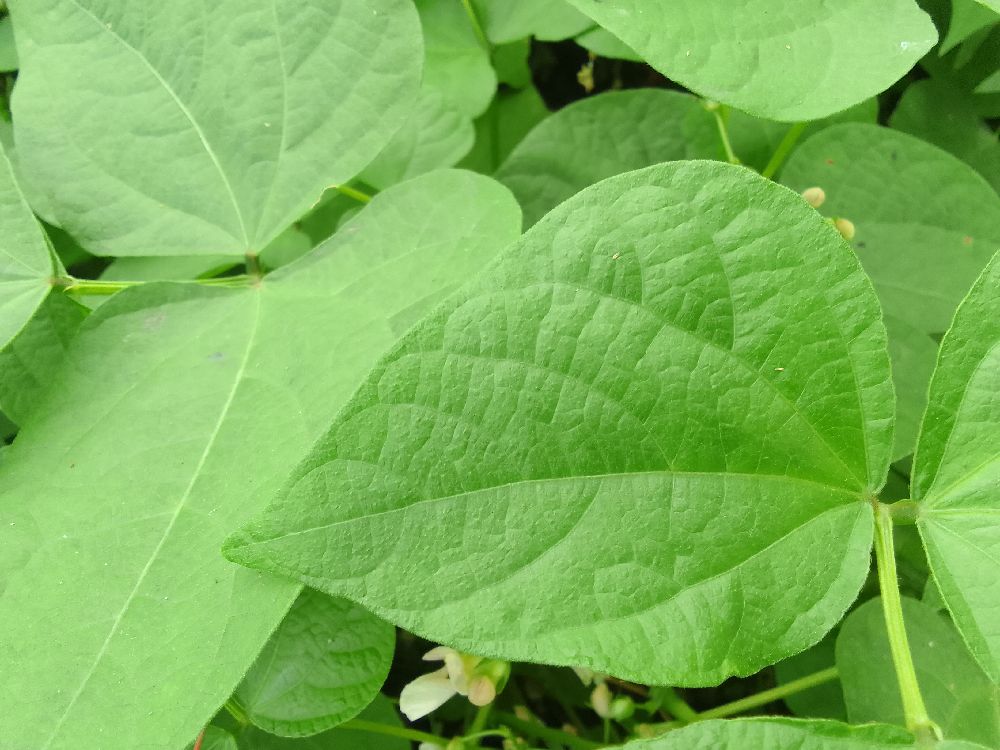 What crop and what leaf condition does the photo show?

common bean, healthy
